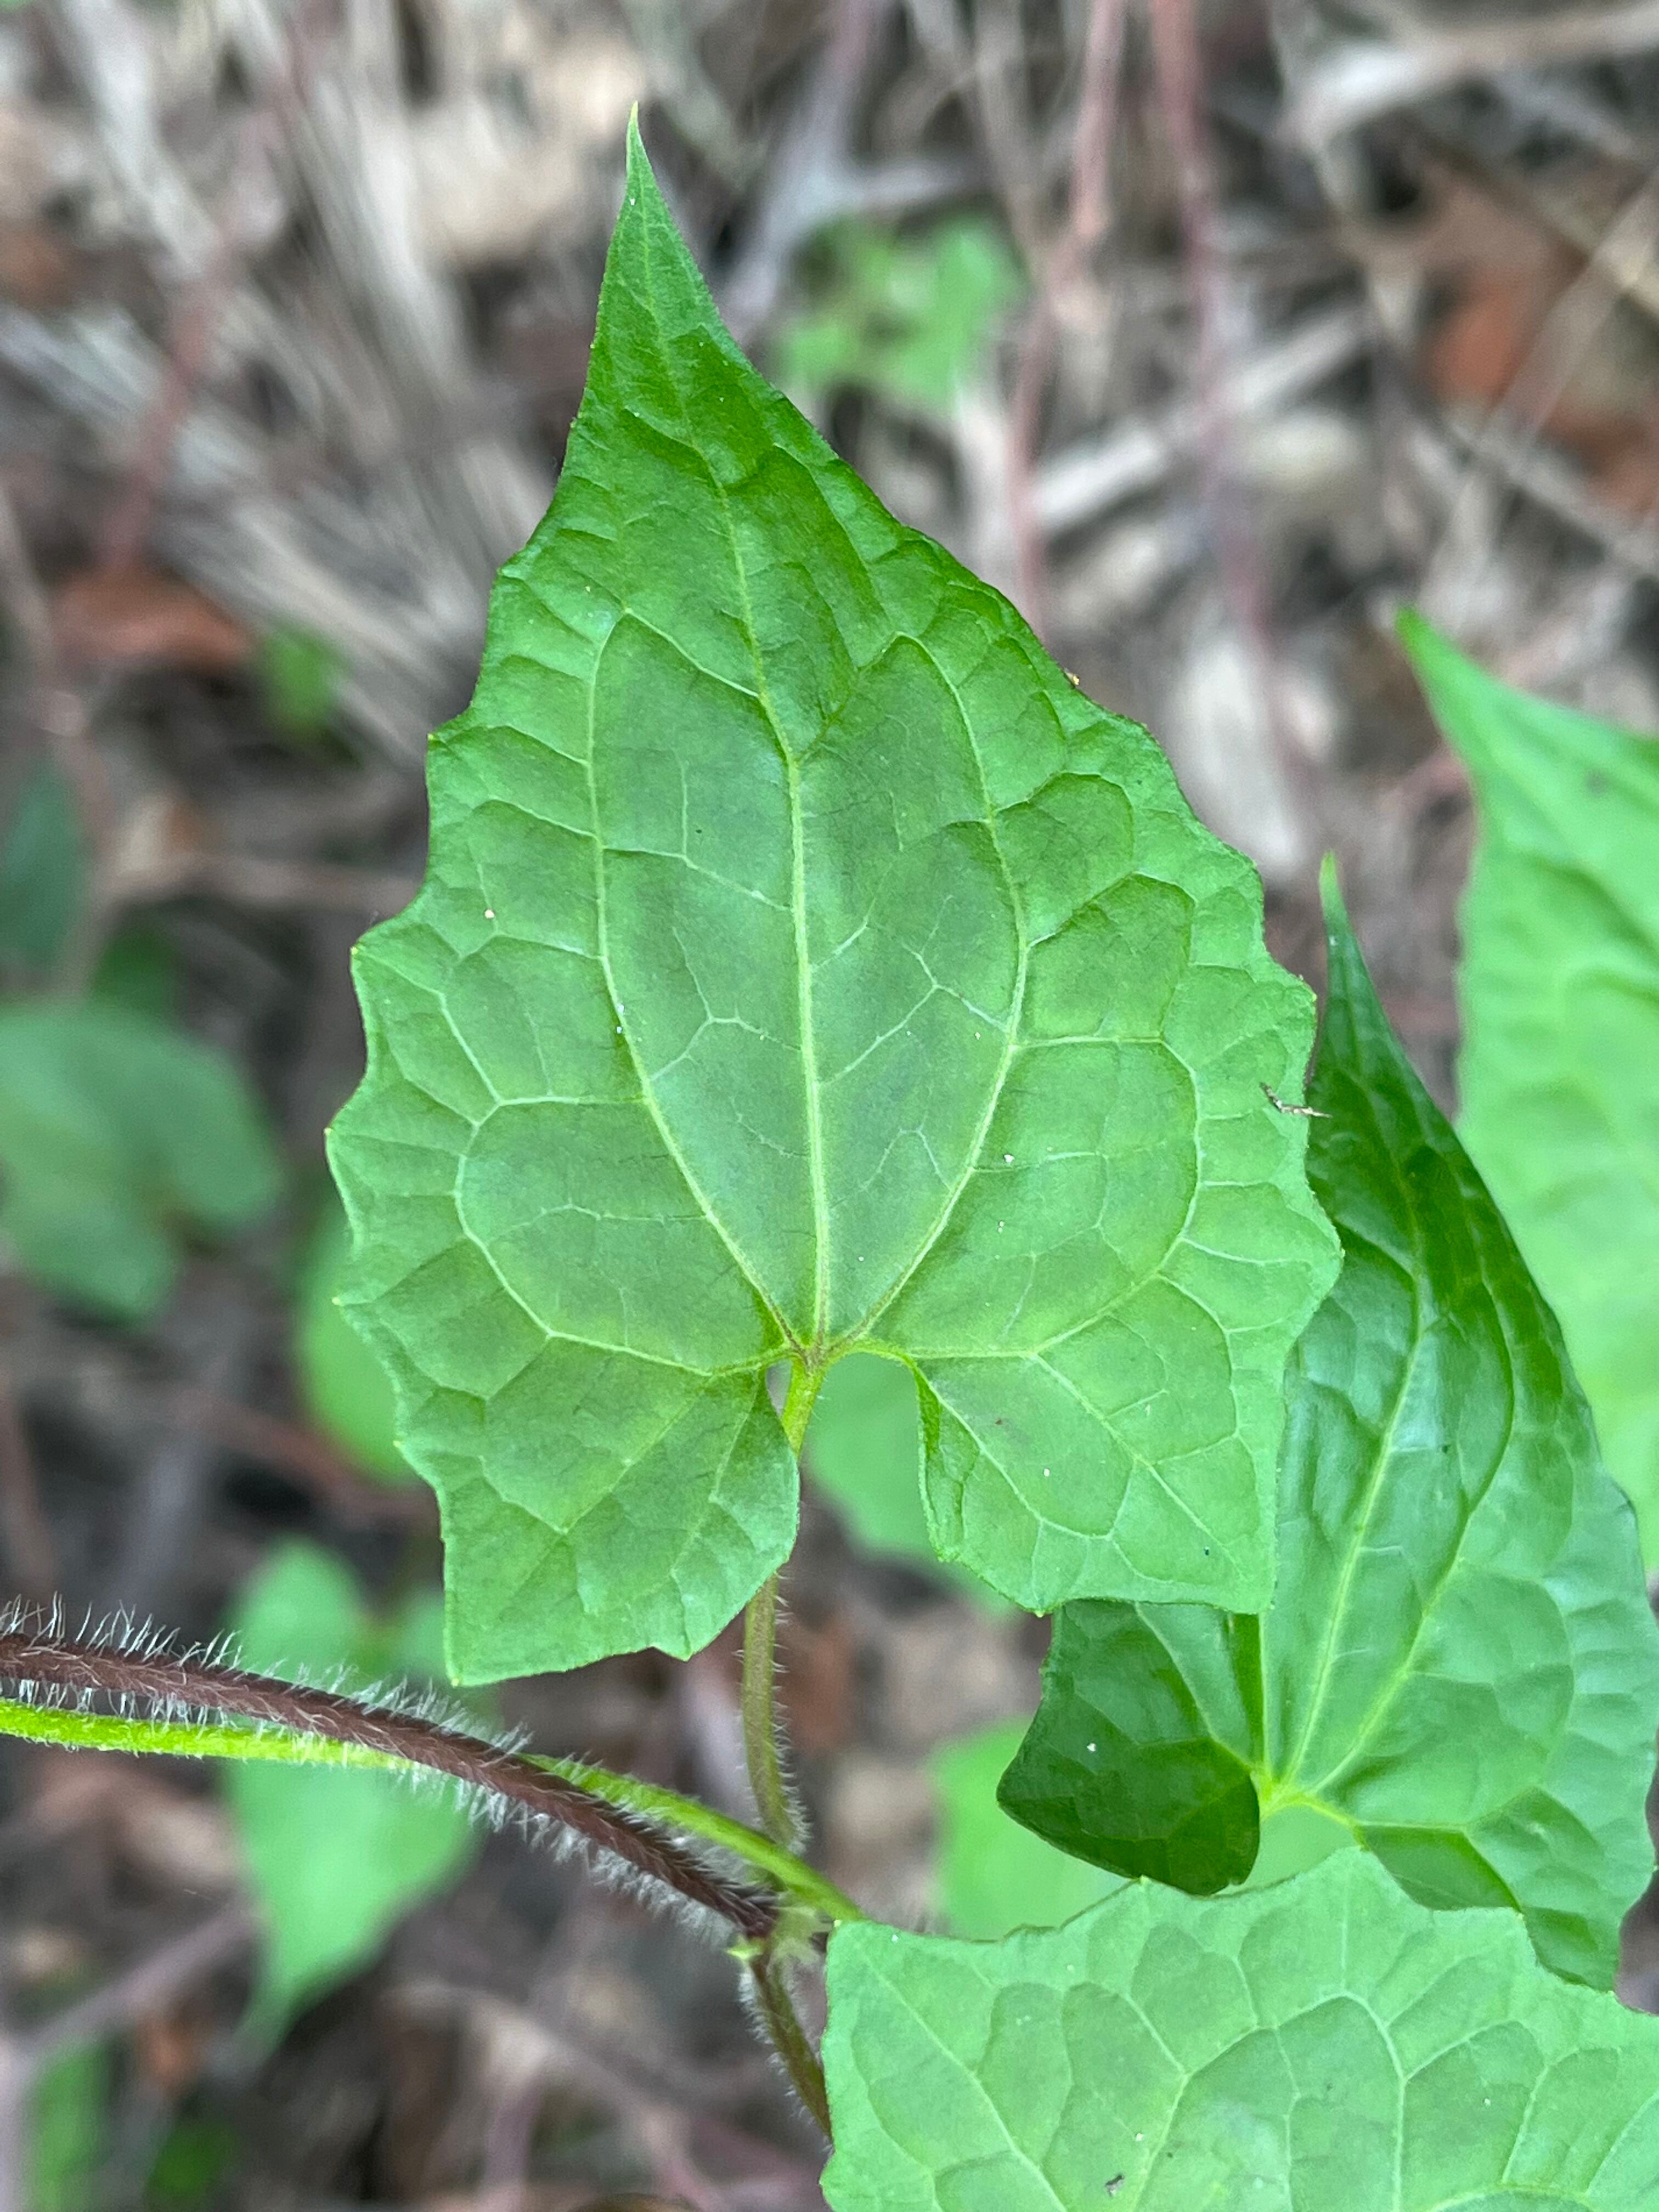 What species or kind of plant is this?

bitter vine
